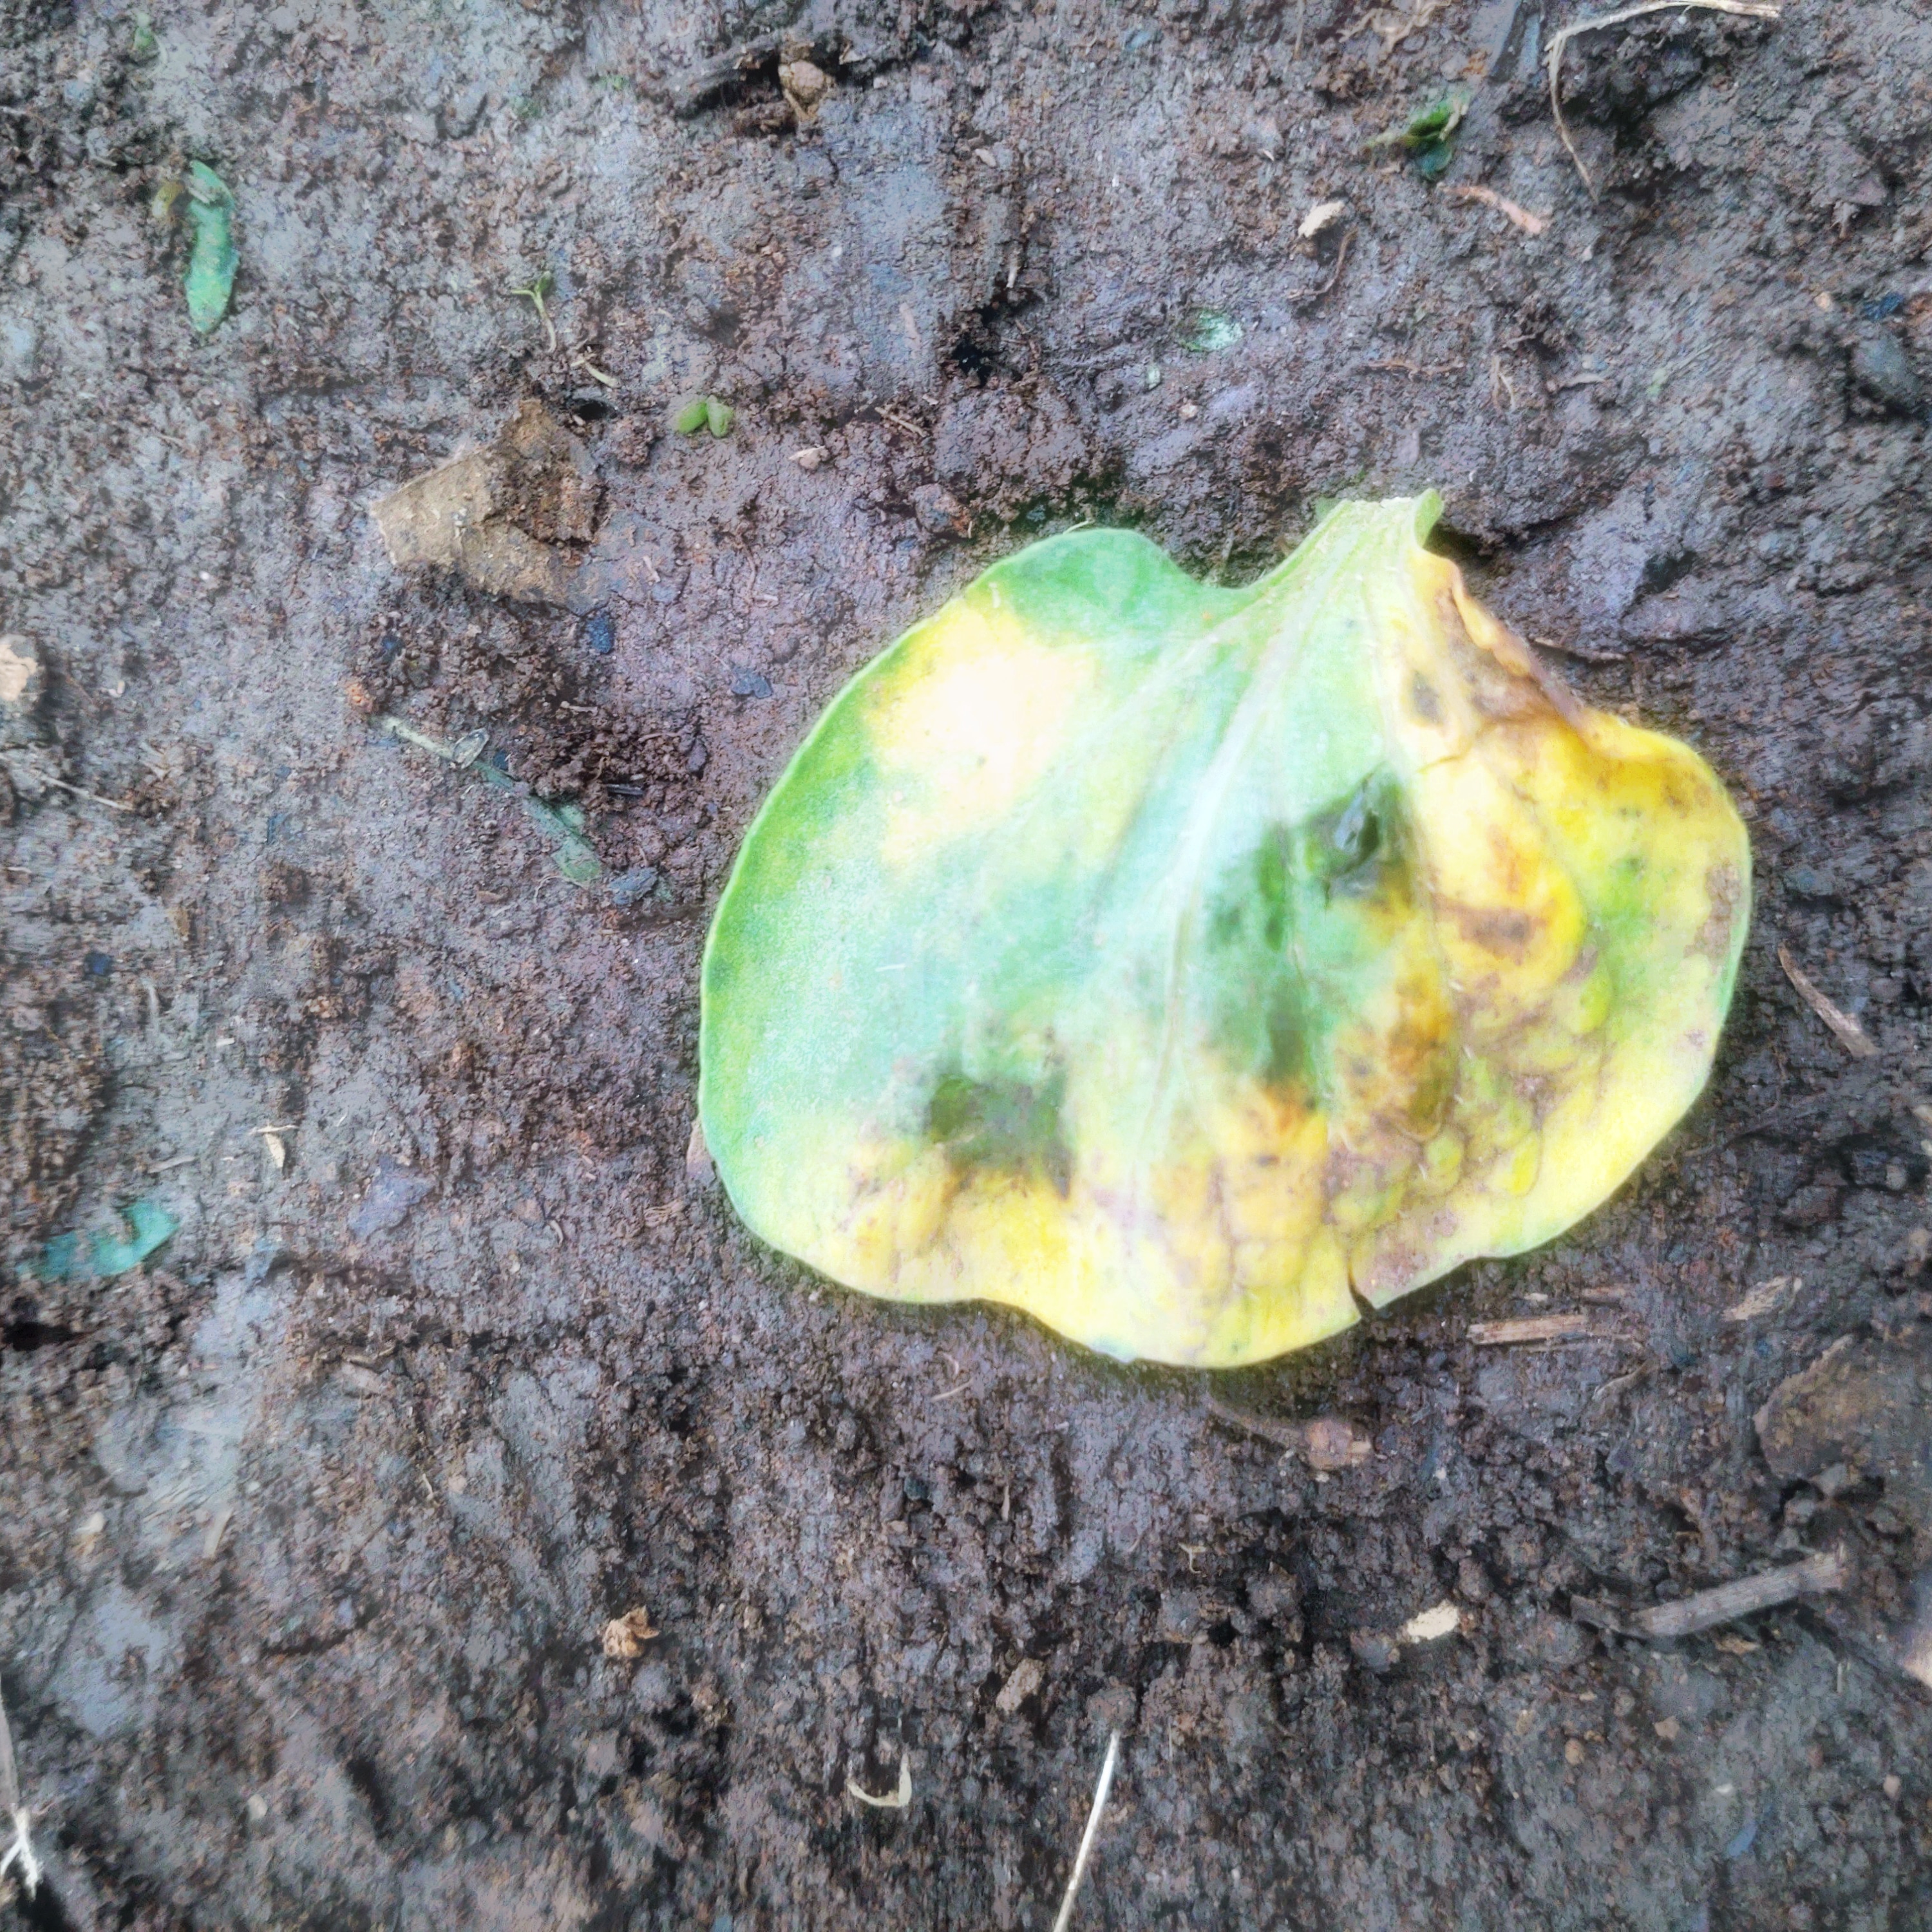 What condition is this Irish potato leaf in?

late blight
